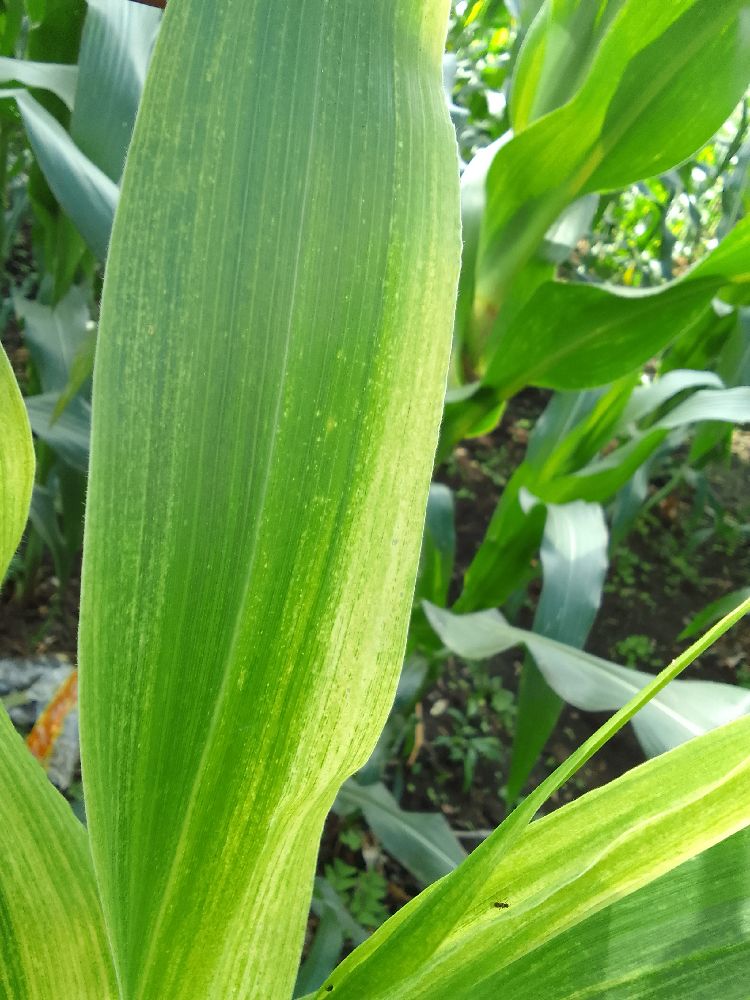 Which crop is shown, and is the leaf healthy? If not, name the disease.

maize, maize lethal necrosis
